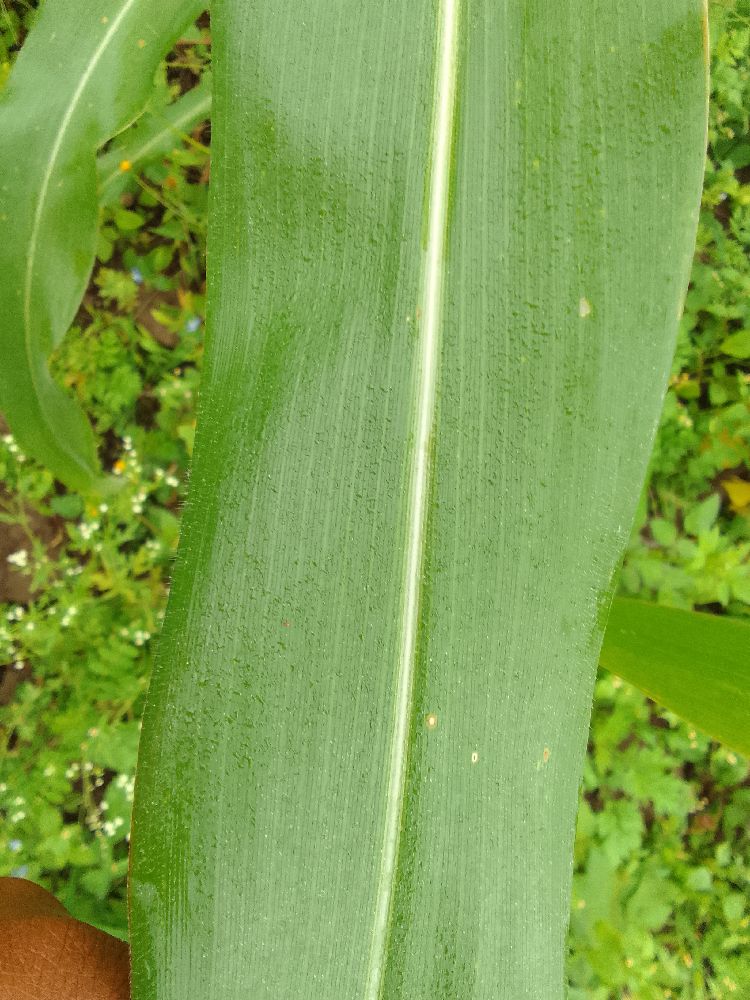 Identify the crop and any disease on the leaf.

maize, healthy
